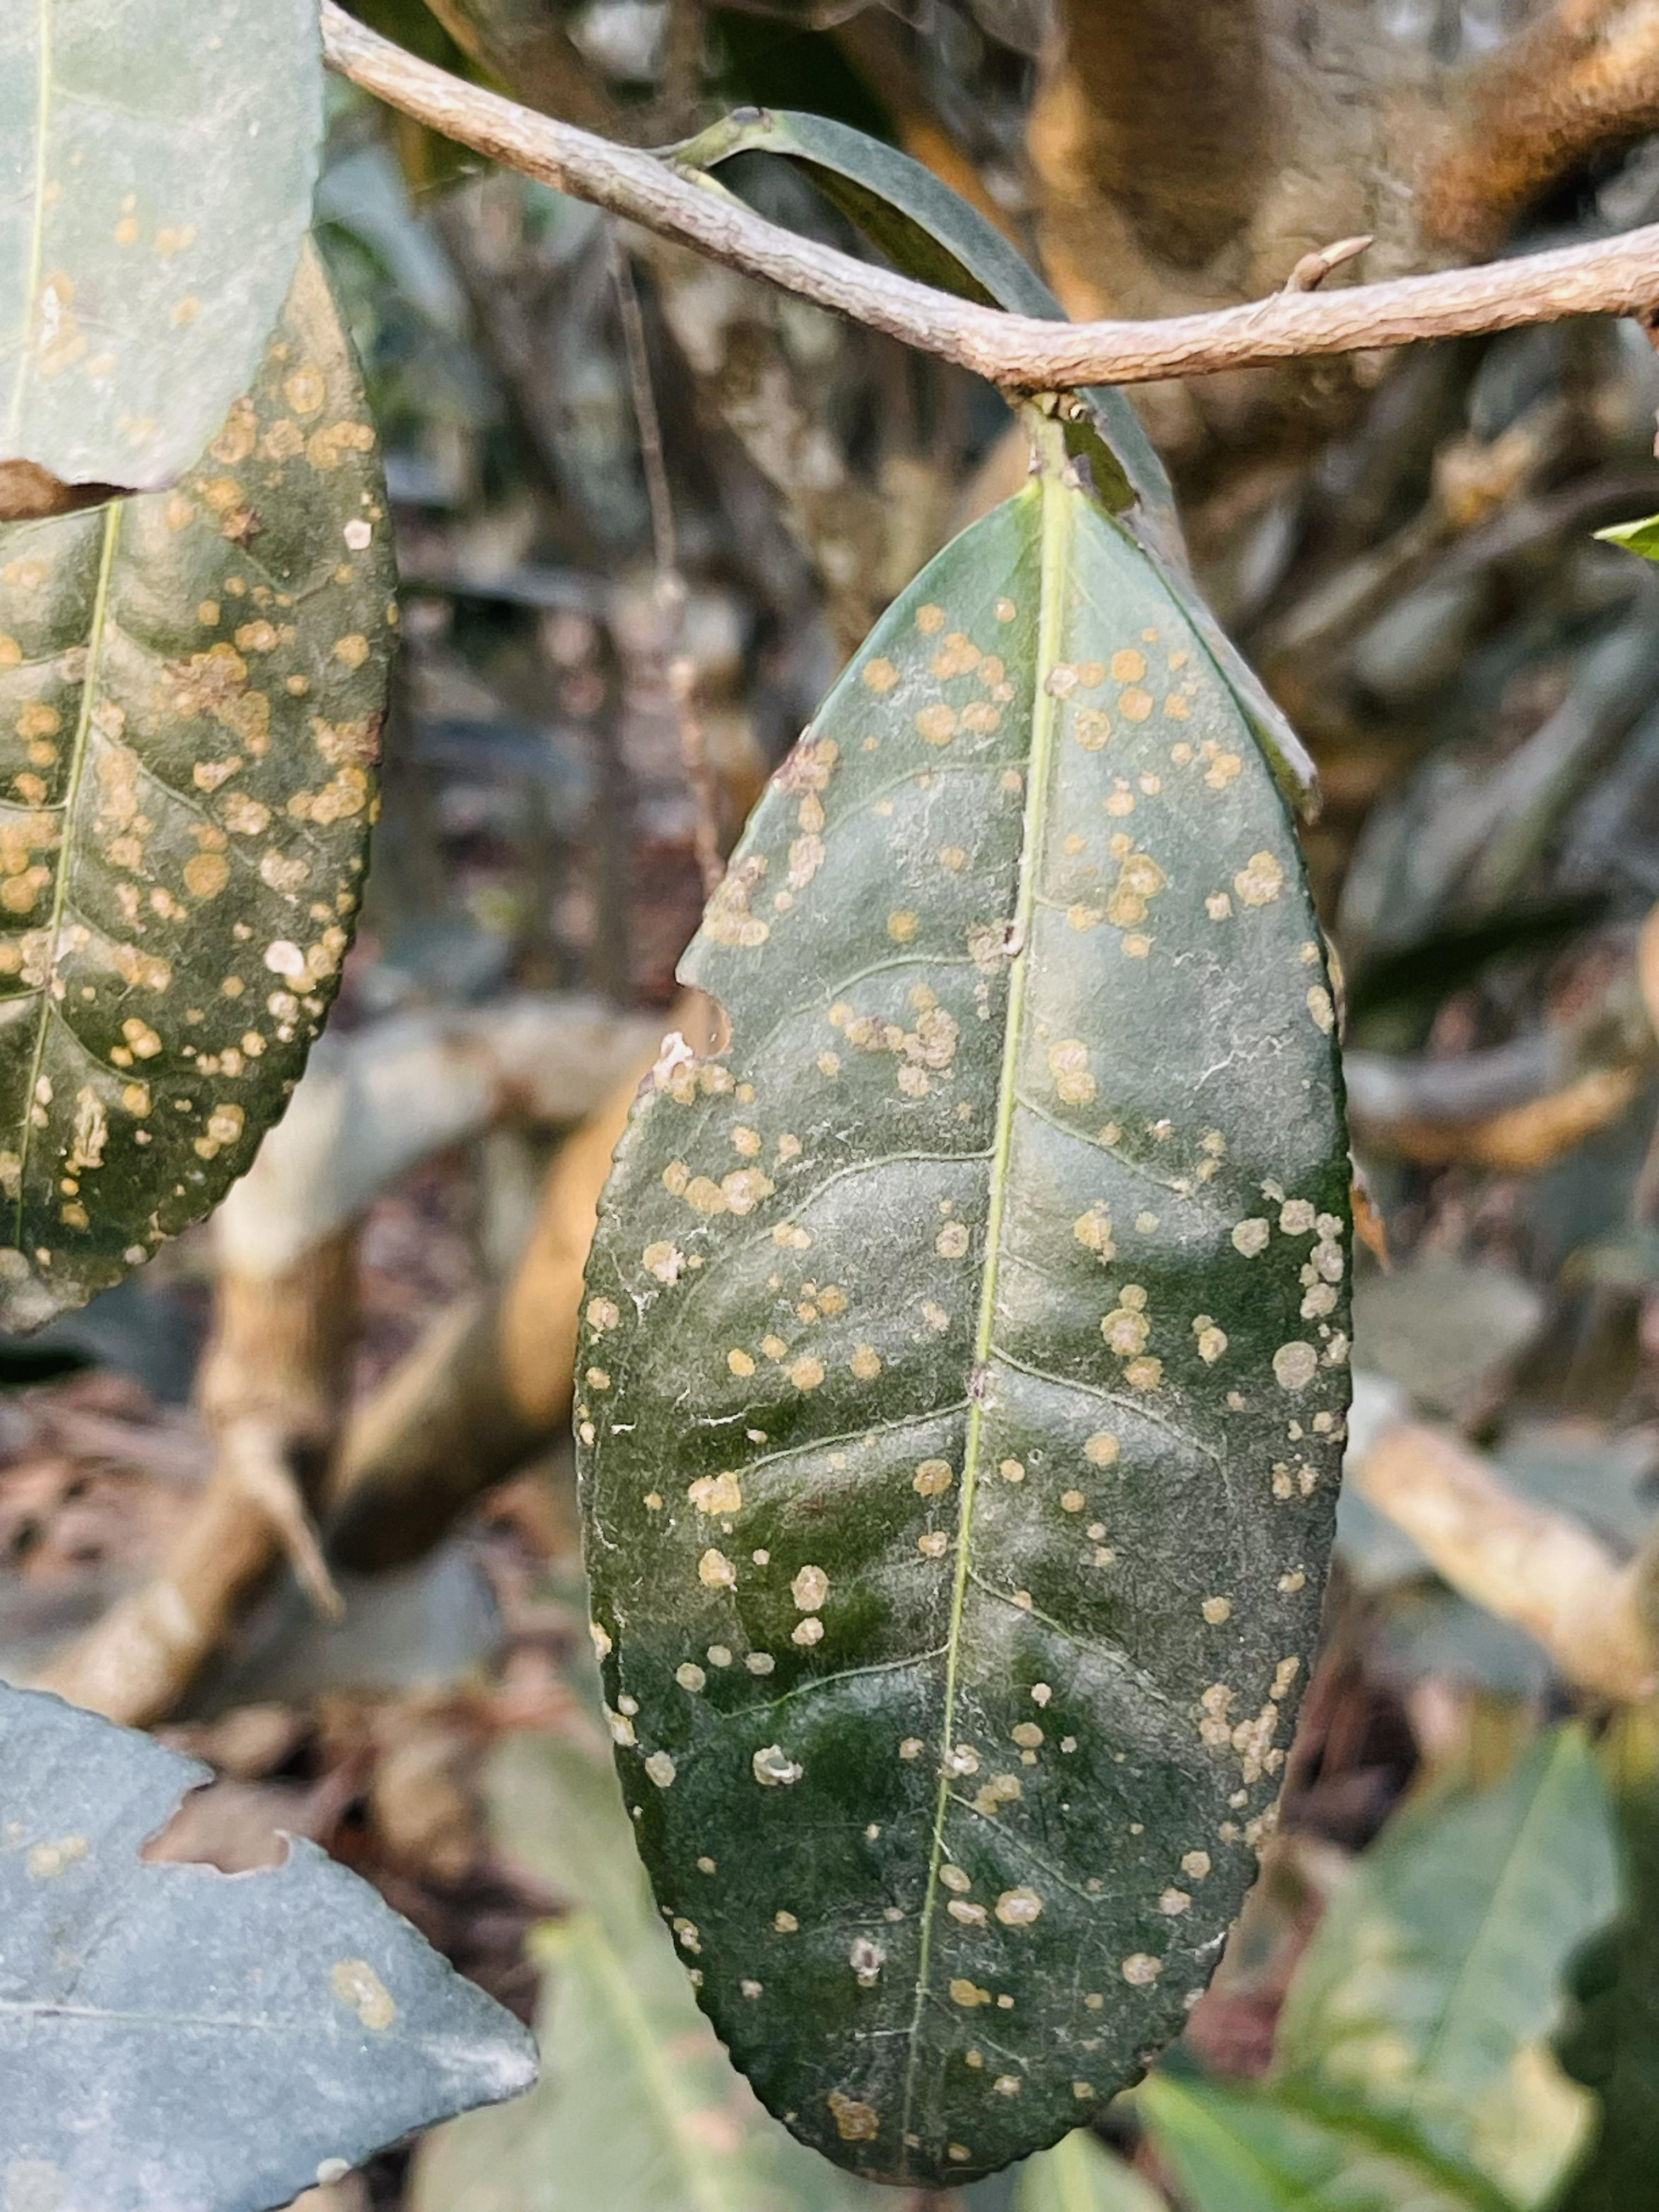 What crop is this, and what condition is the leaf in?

tea, red rust
